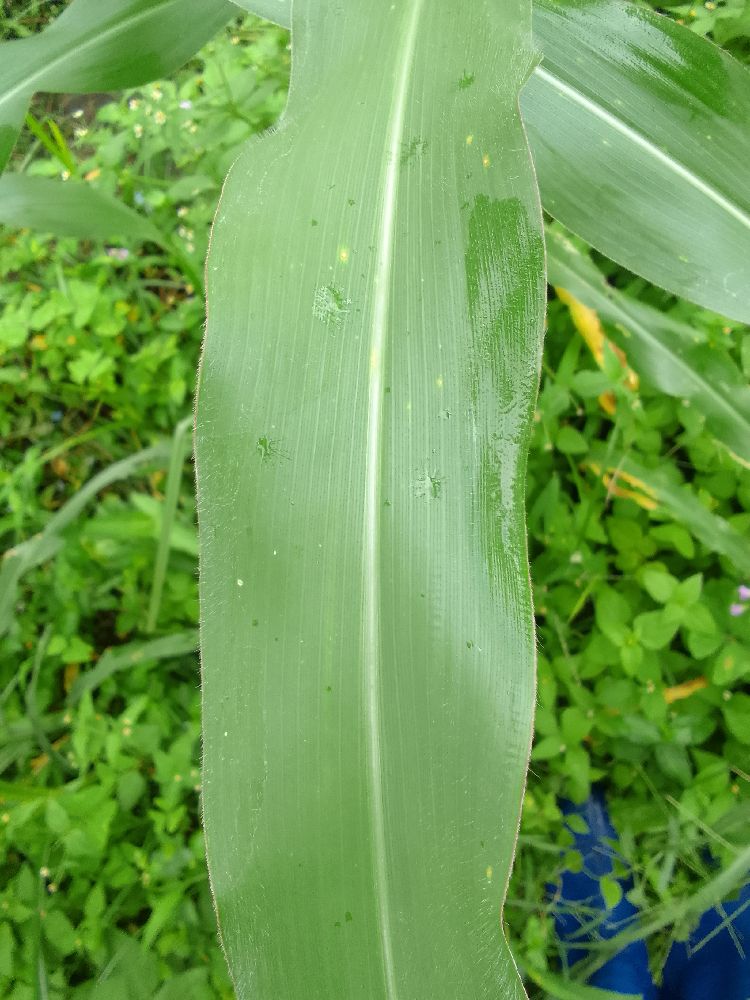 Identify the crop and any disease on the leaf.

maize, healthy
